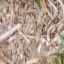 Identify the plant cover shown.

grass
